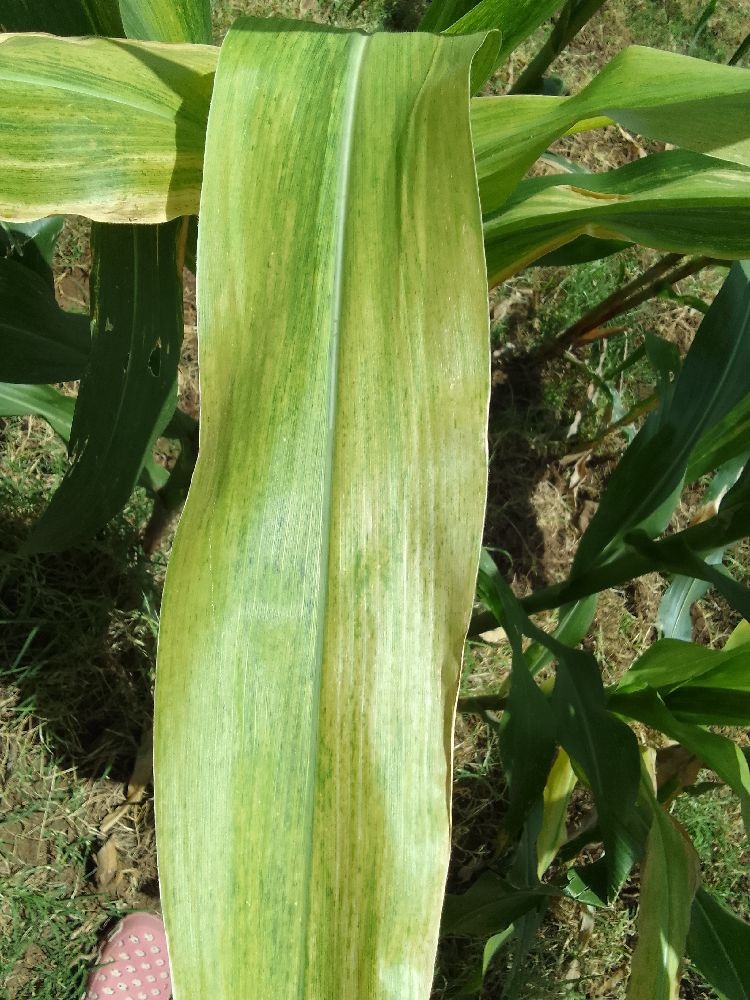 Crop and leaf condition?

maize, maize lethal necrosis
